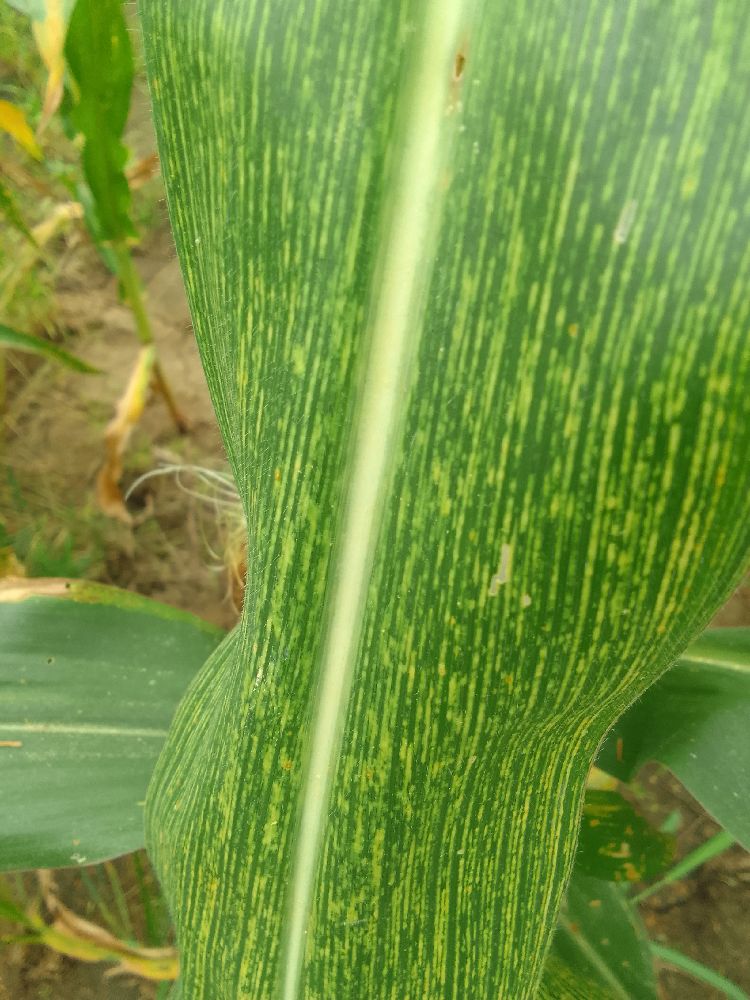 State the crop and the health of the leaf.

maize, maize streak virus
